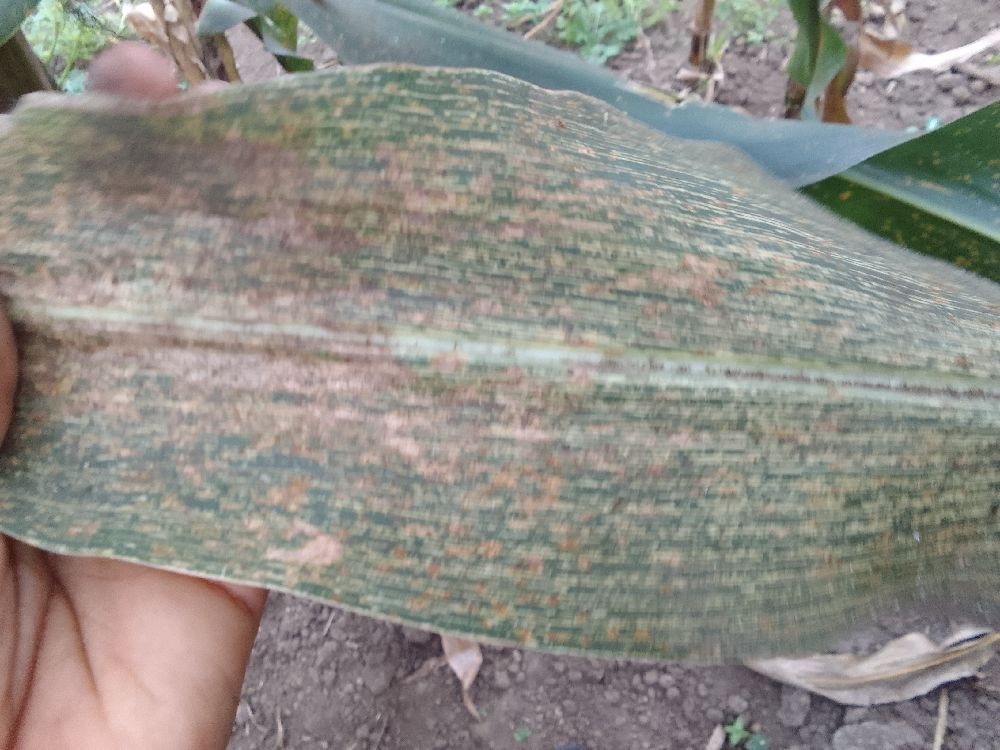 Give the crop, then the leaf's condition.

maize, maize streak virus
